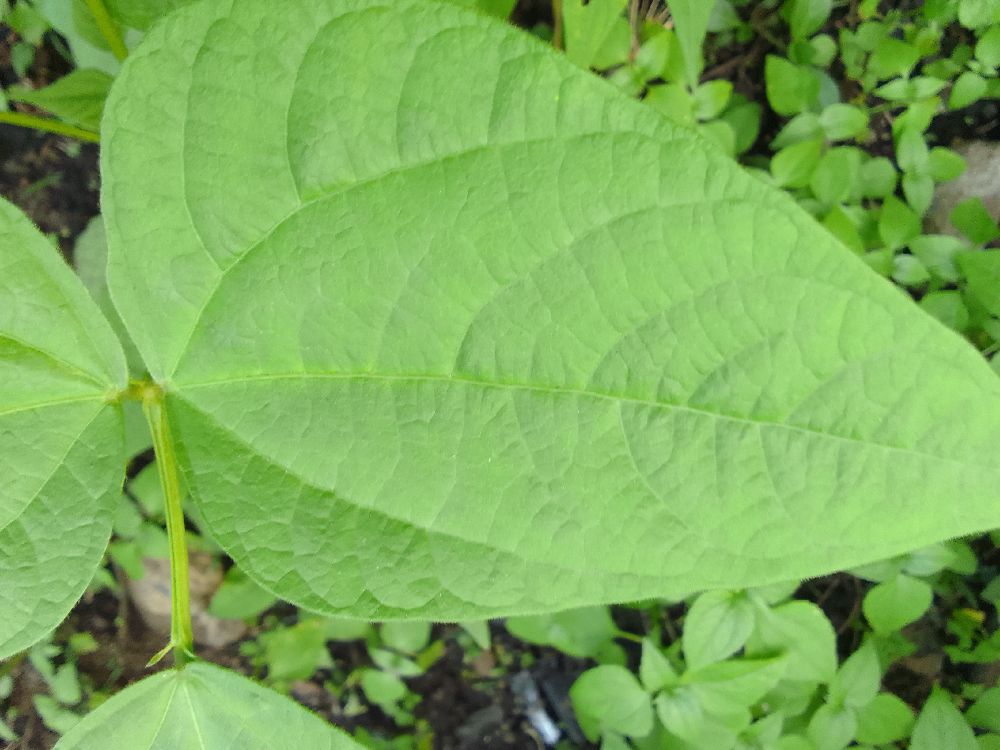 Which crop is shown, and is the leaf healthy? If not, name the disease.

common bean, healthy
